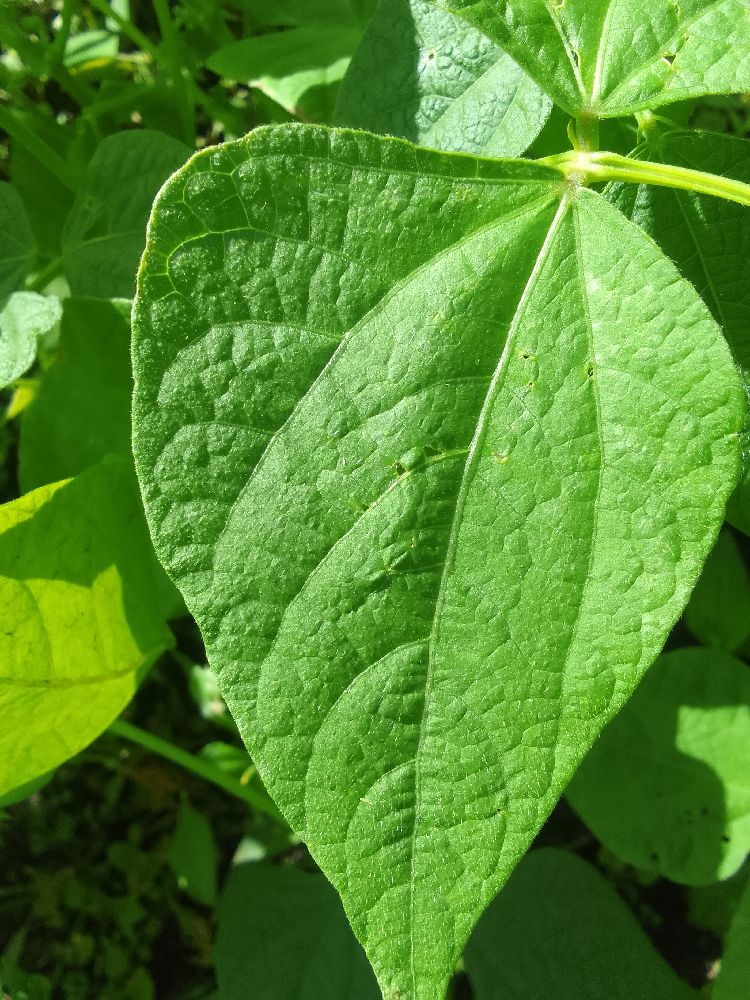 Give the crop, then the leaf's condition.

common bean, healthy
